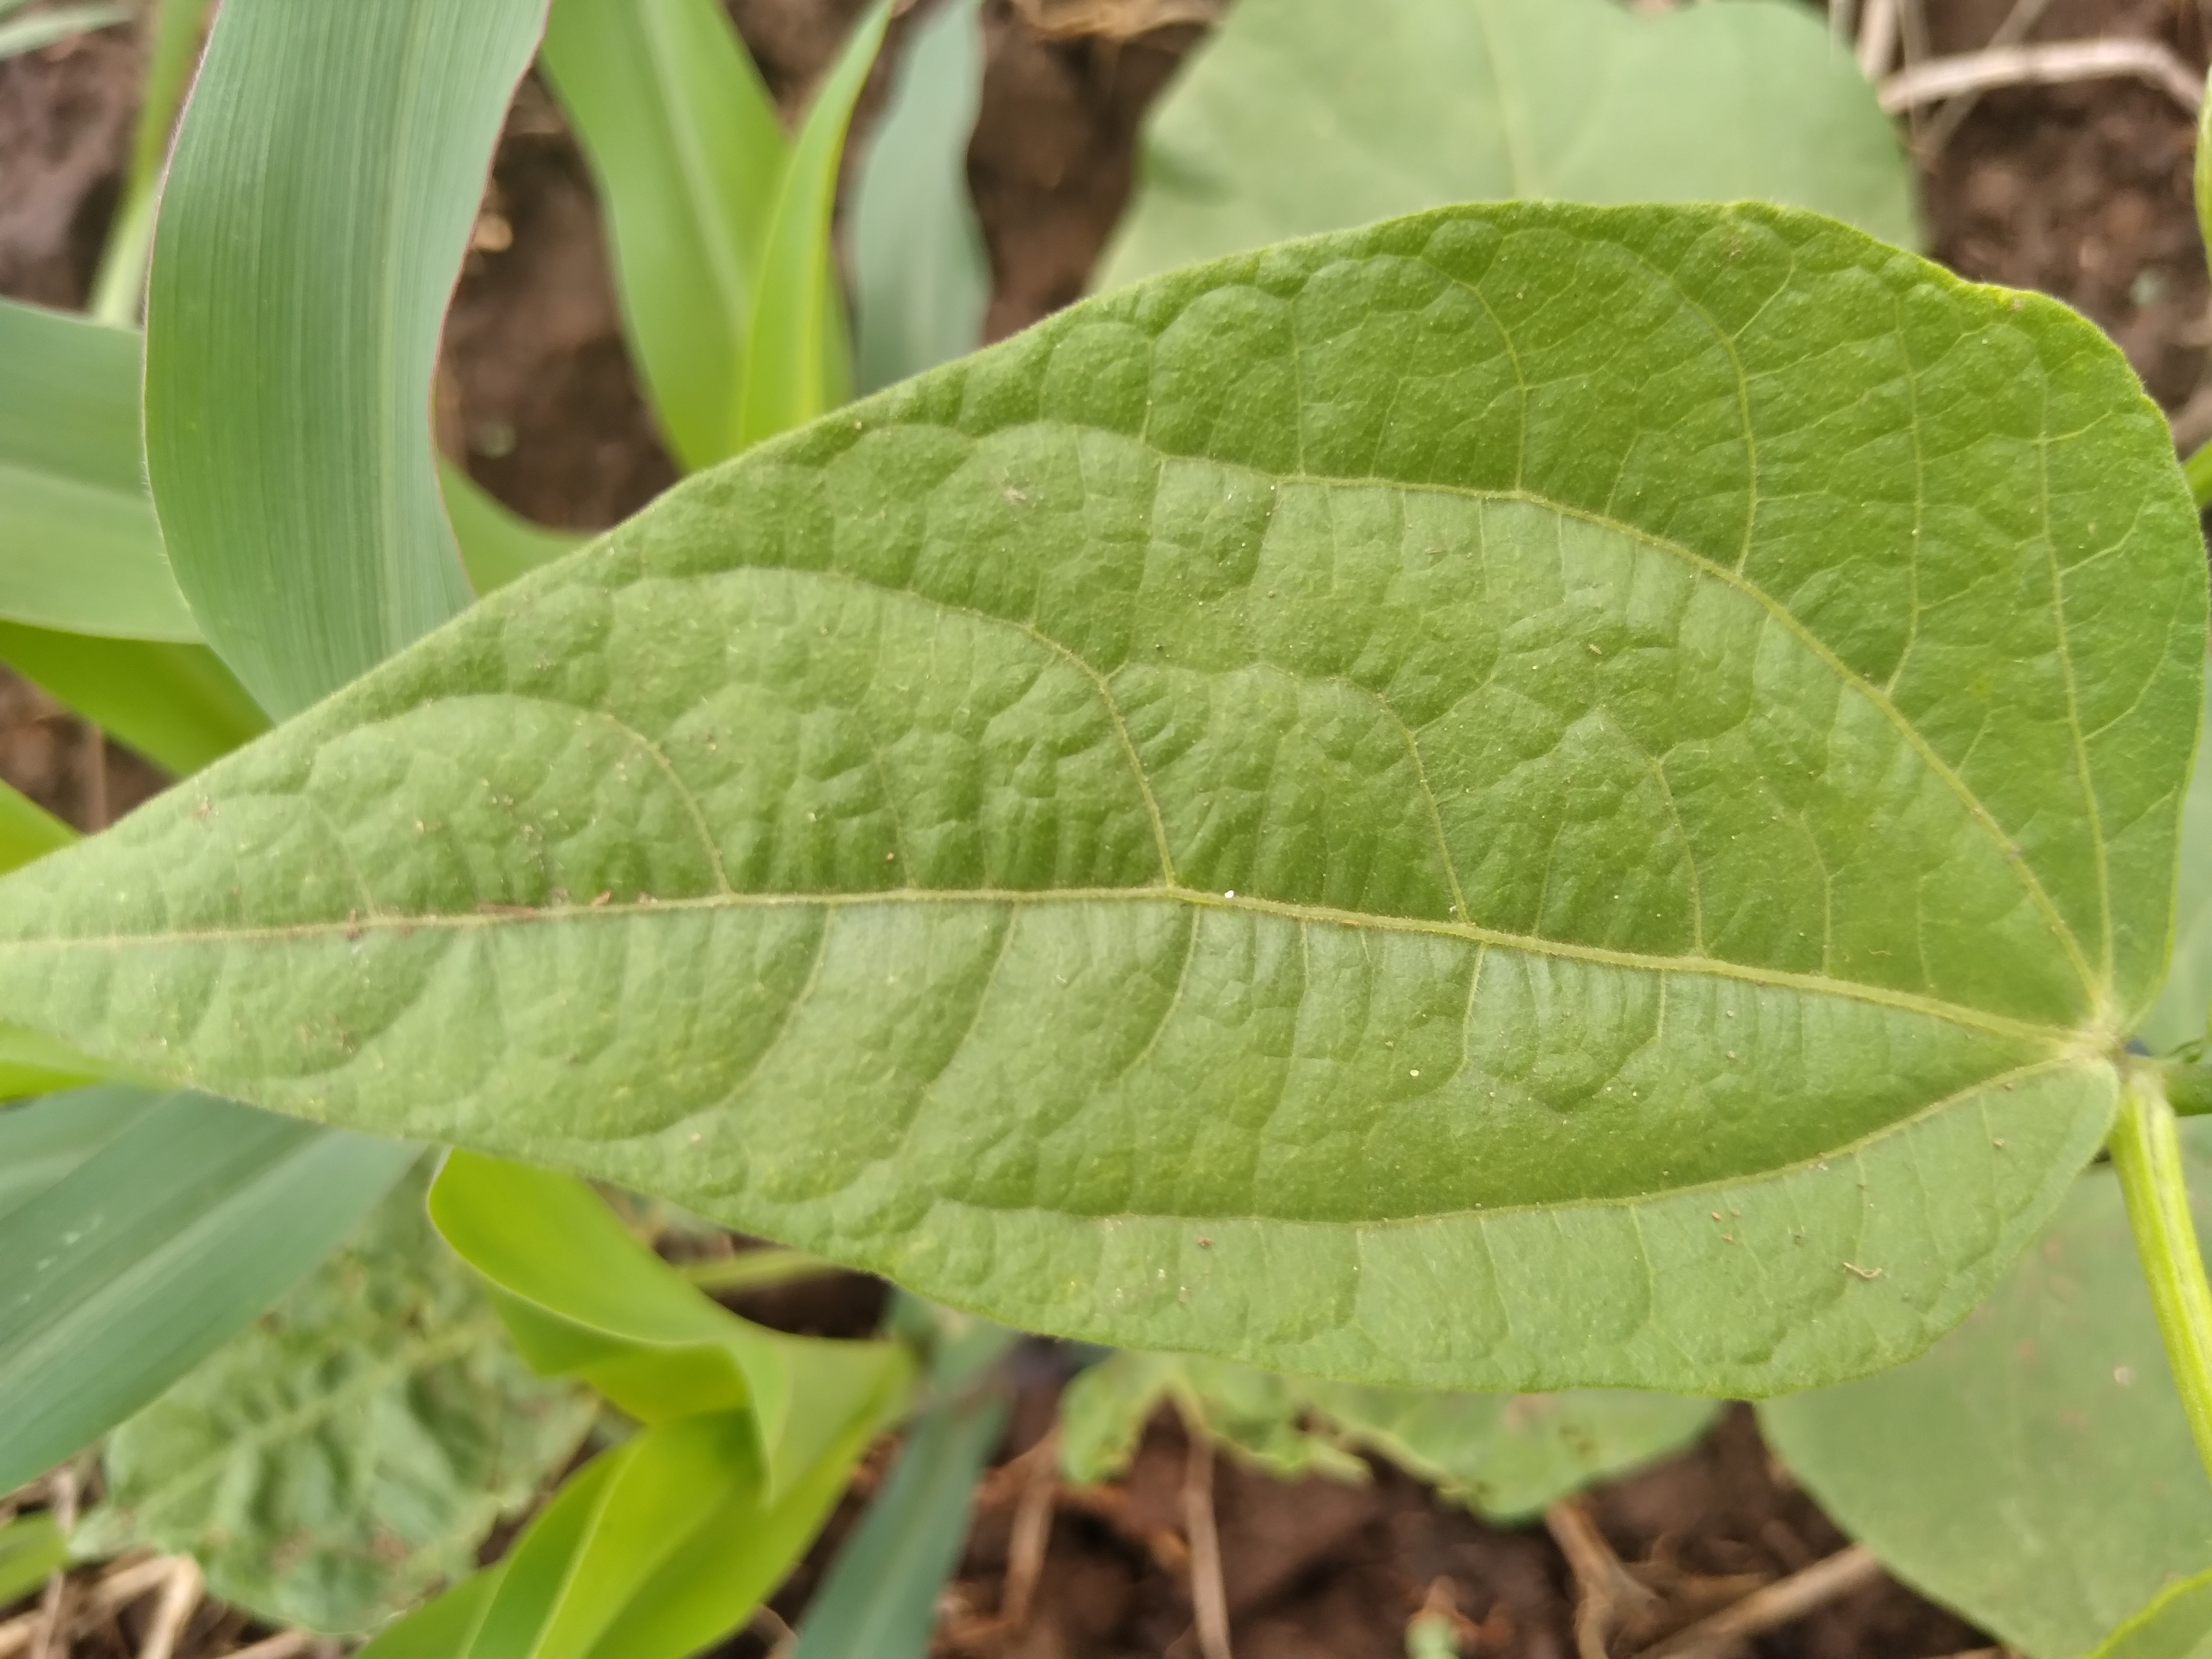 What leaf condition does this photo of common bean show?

healthy
